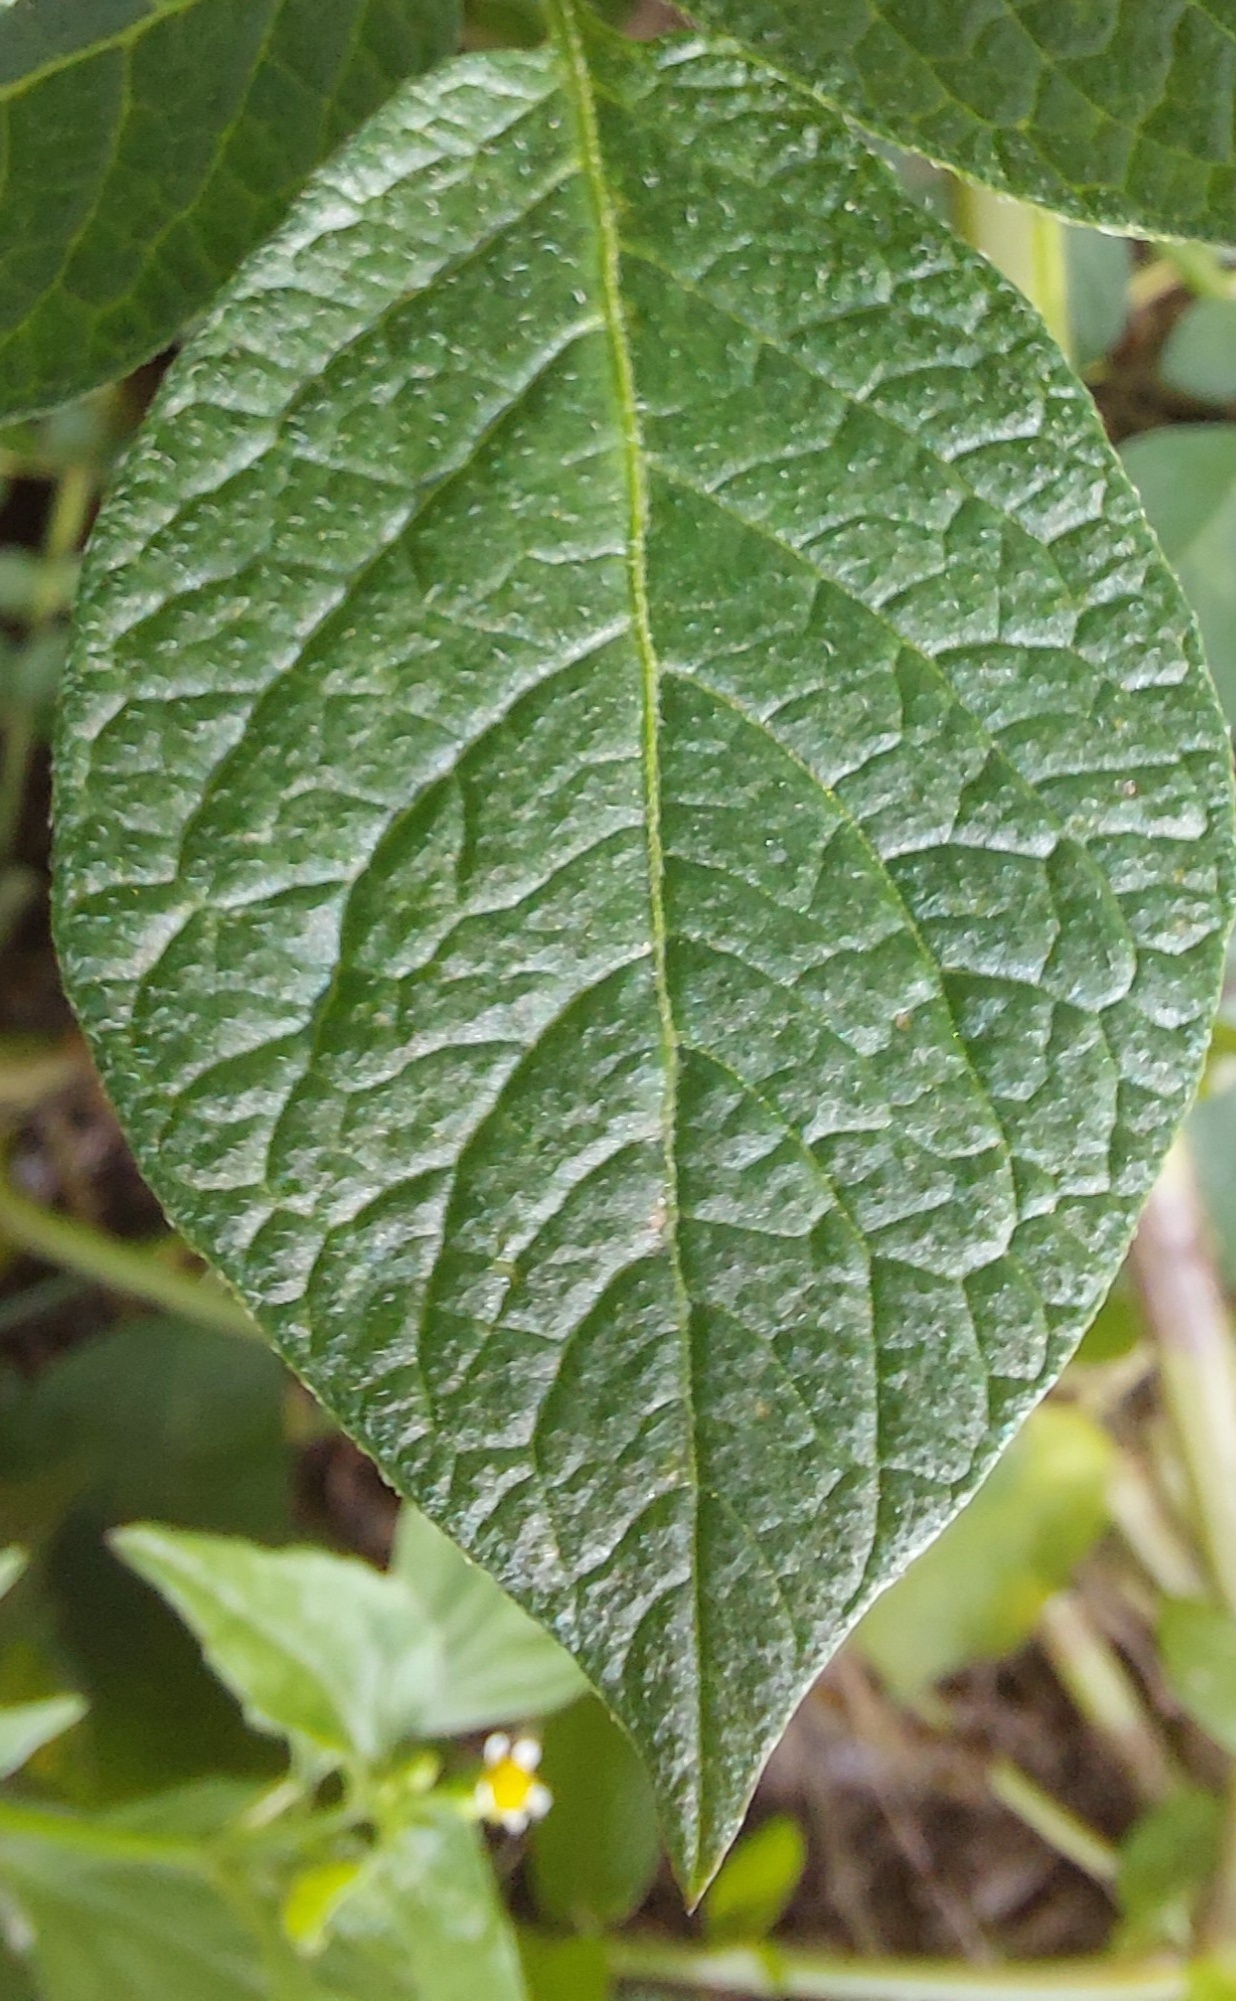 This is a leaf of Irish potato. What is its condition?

healthy
